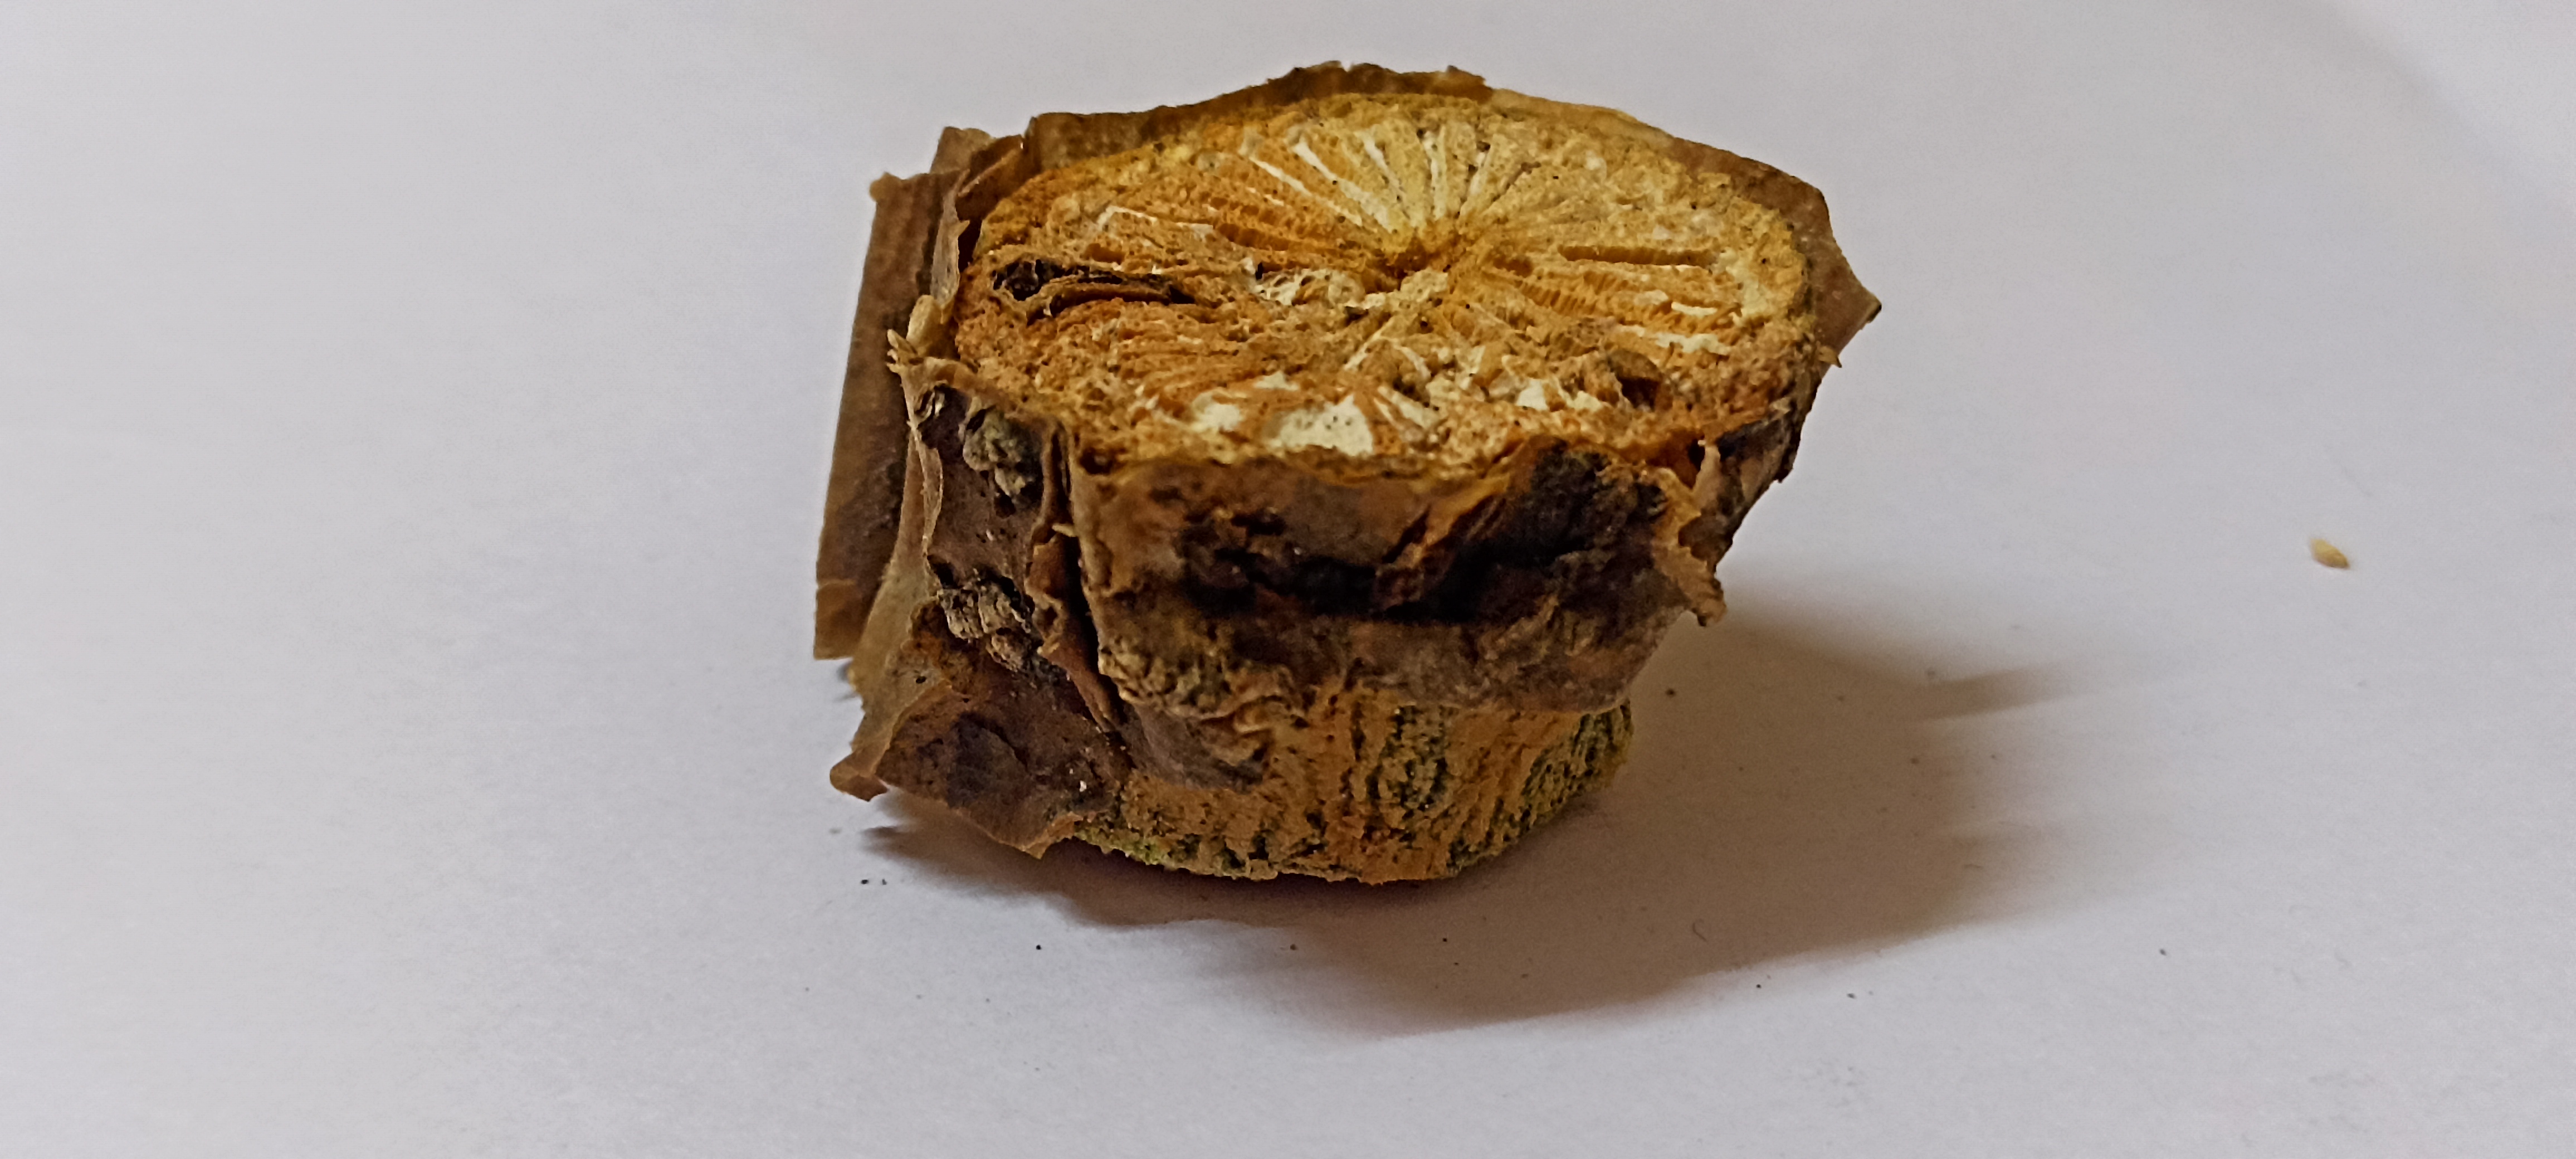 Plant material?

gulvel
